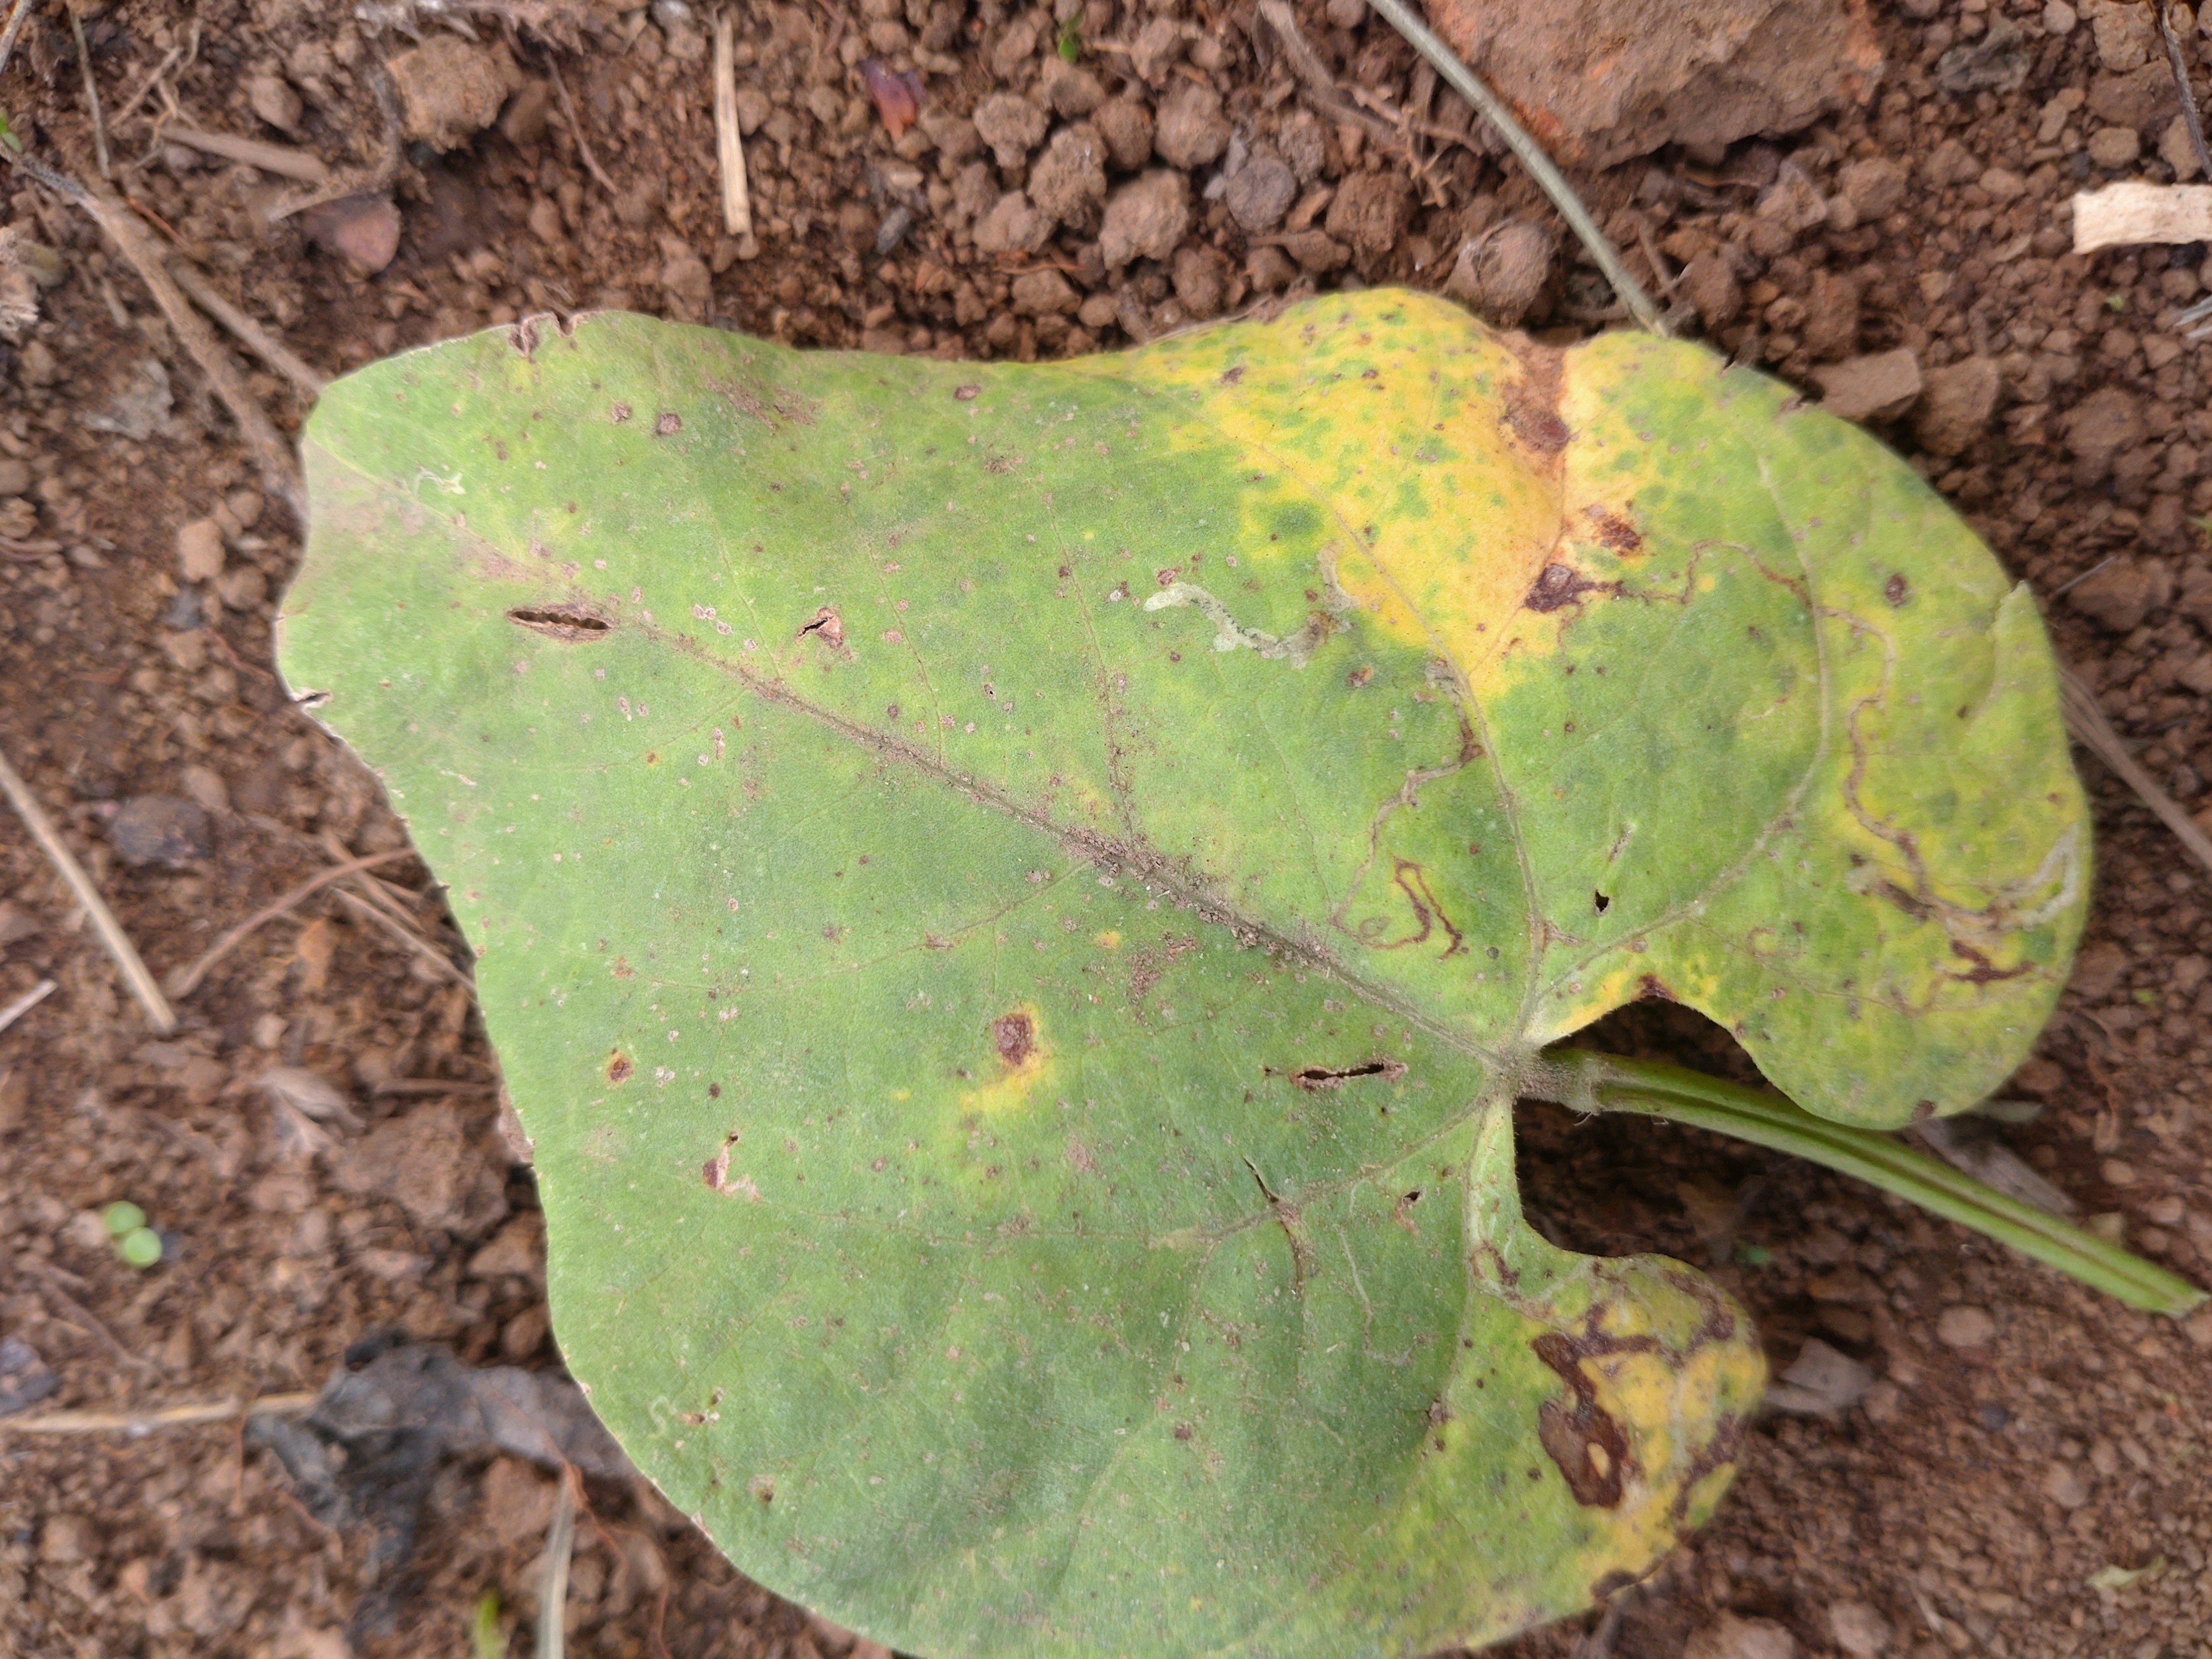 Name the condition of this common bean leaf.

rust
